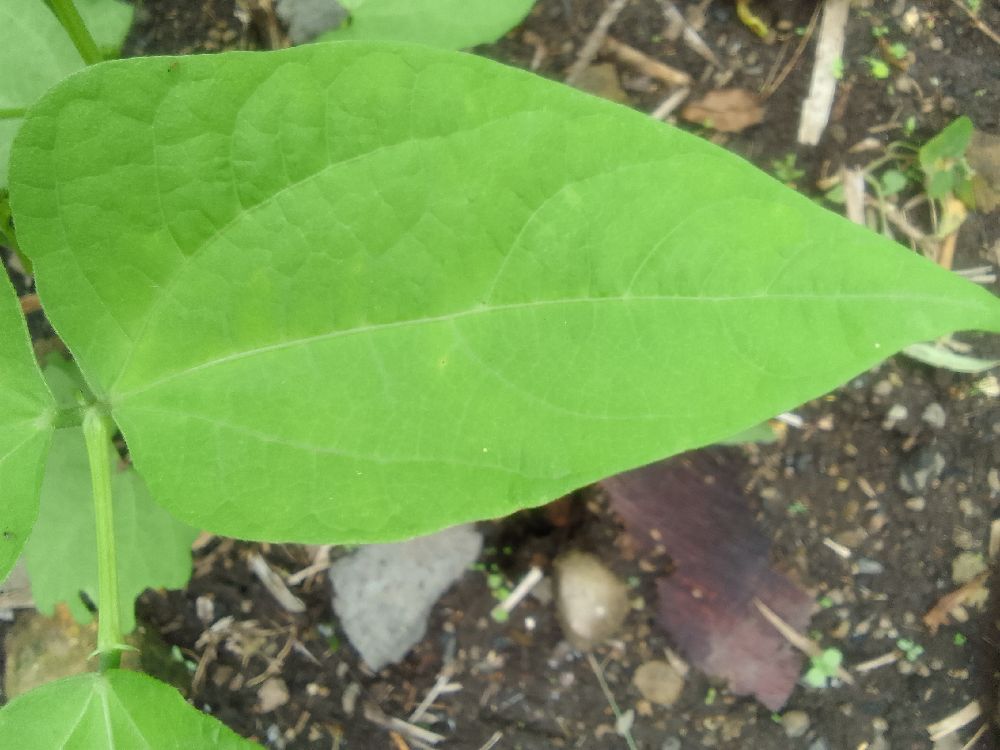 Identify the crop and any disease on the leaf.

common bean, healthy
